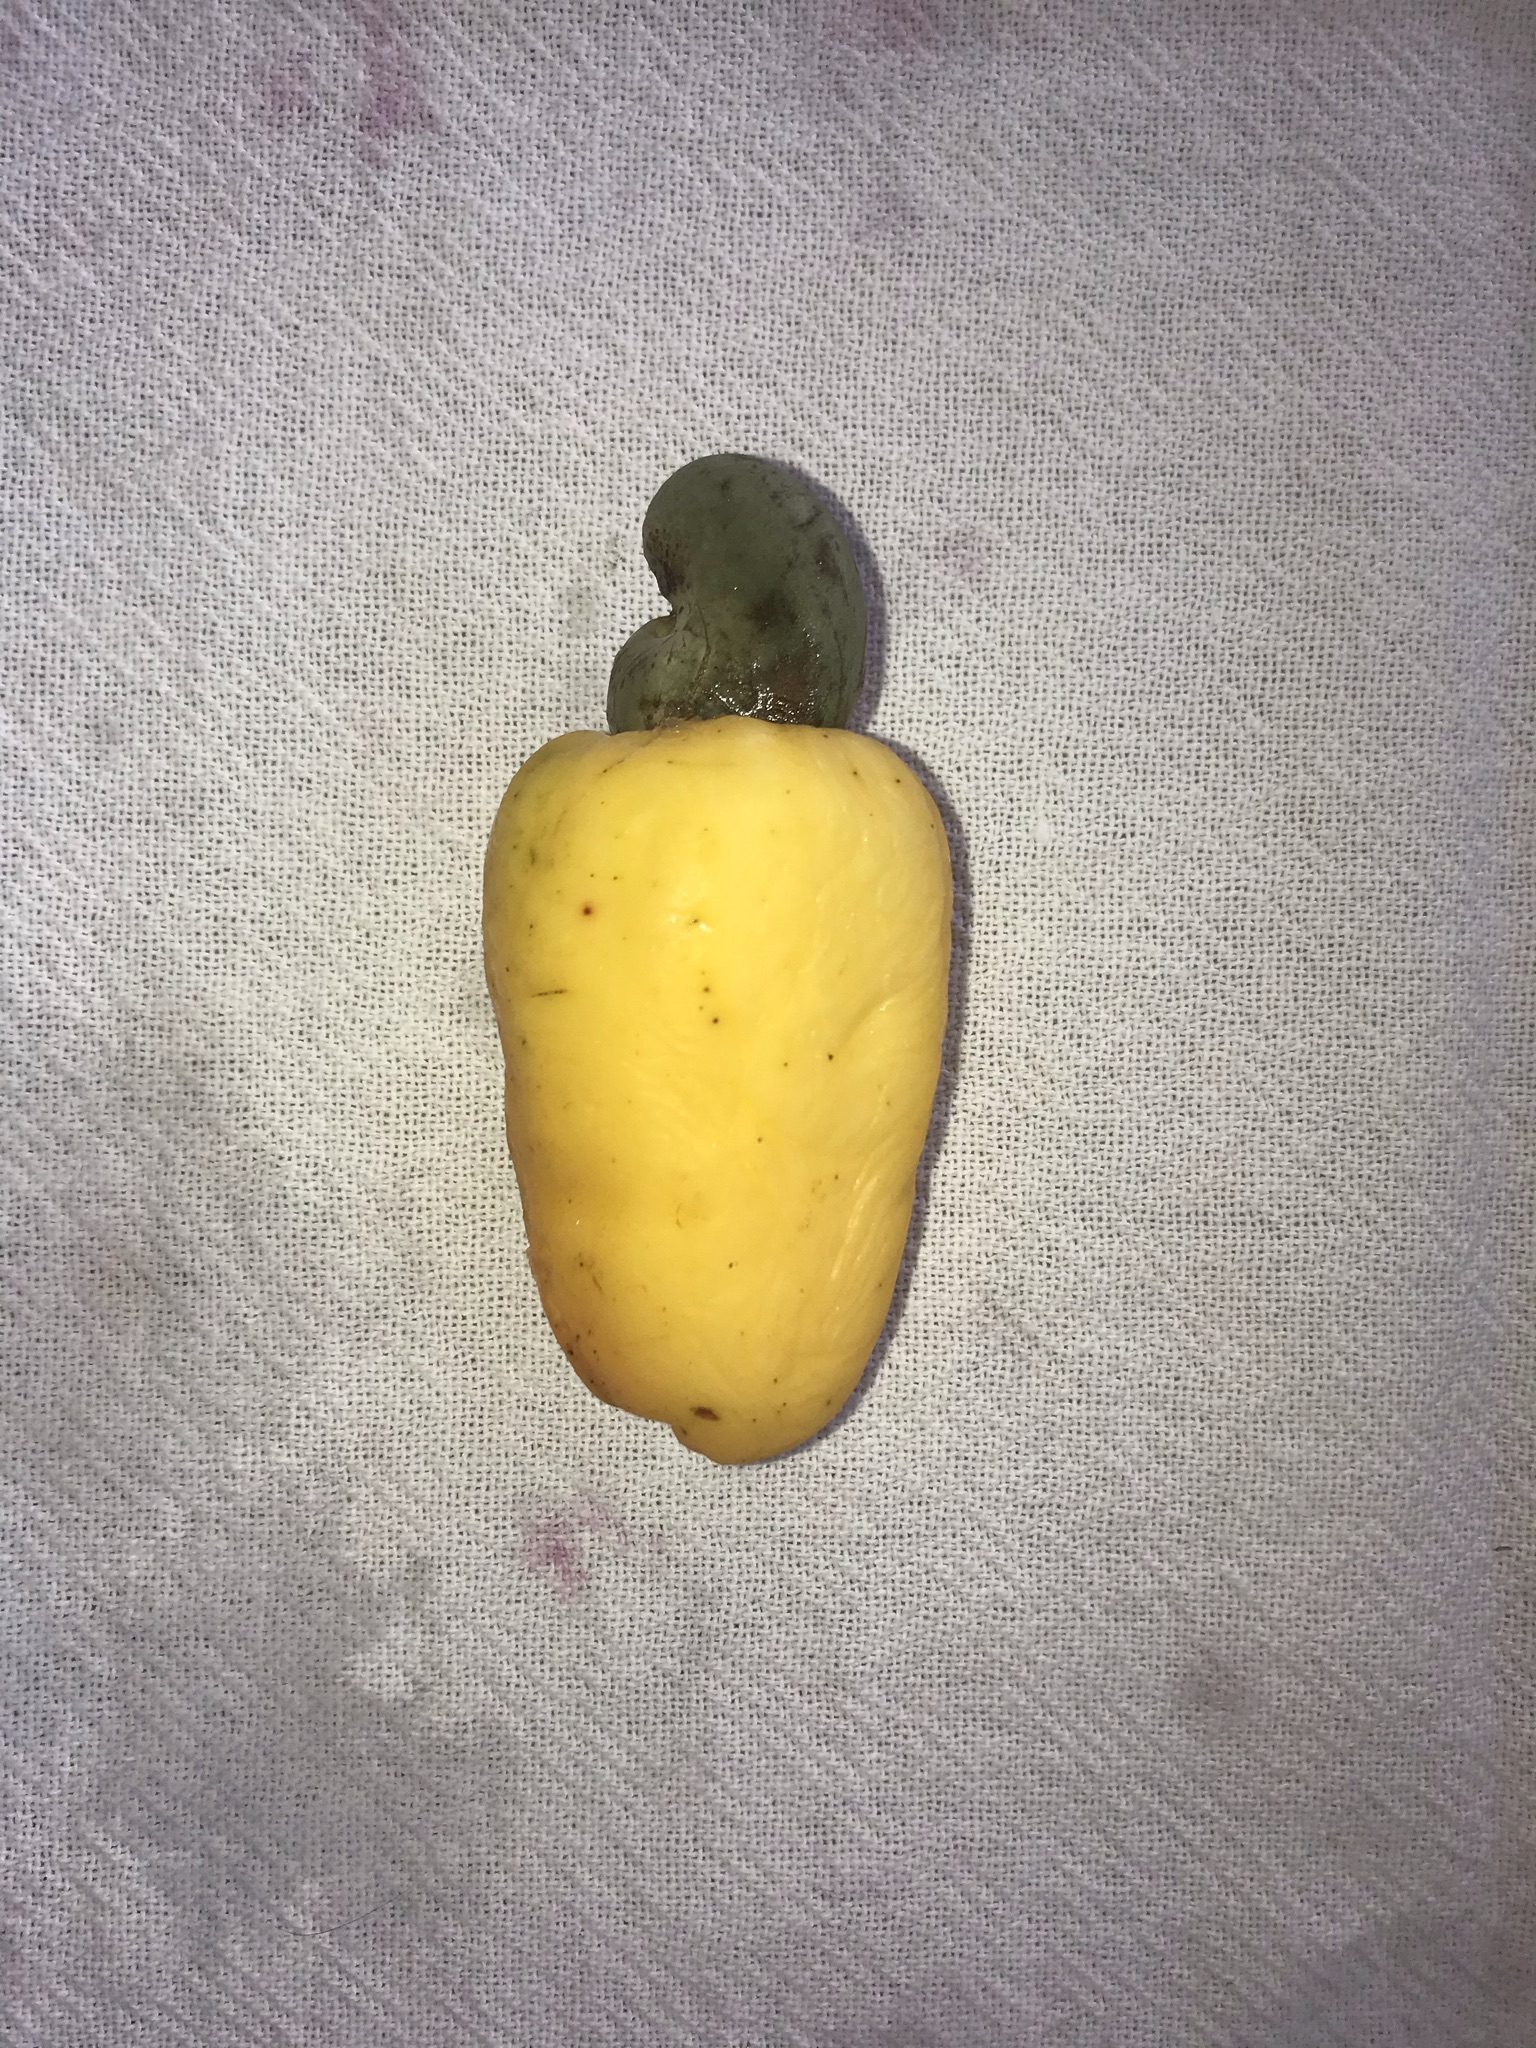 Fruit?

caju amarelo
